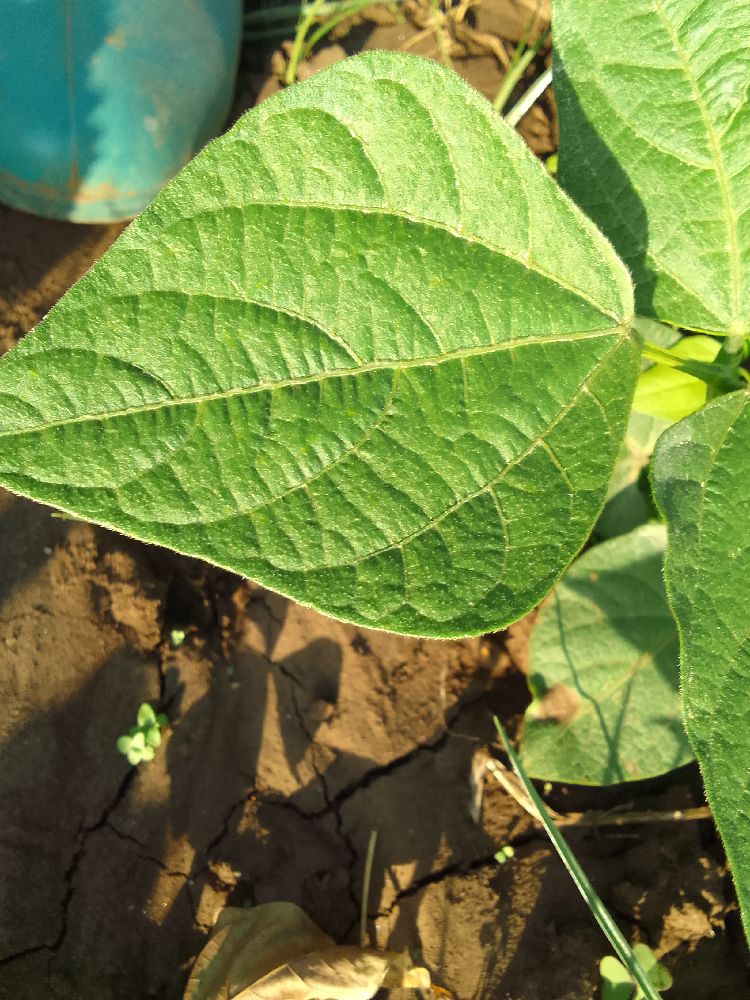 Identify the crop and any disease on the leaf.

common bean, healthy
